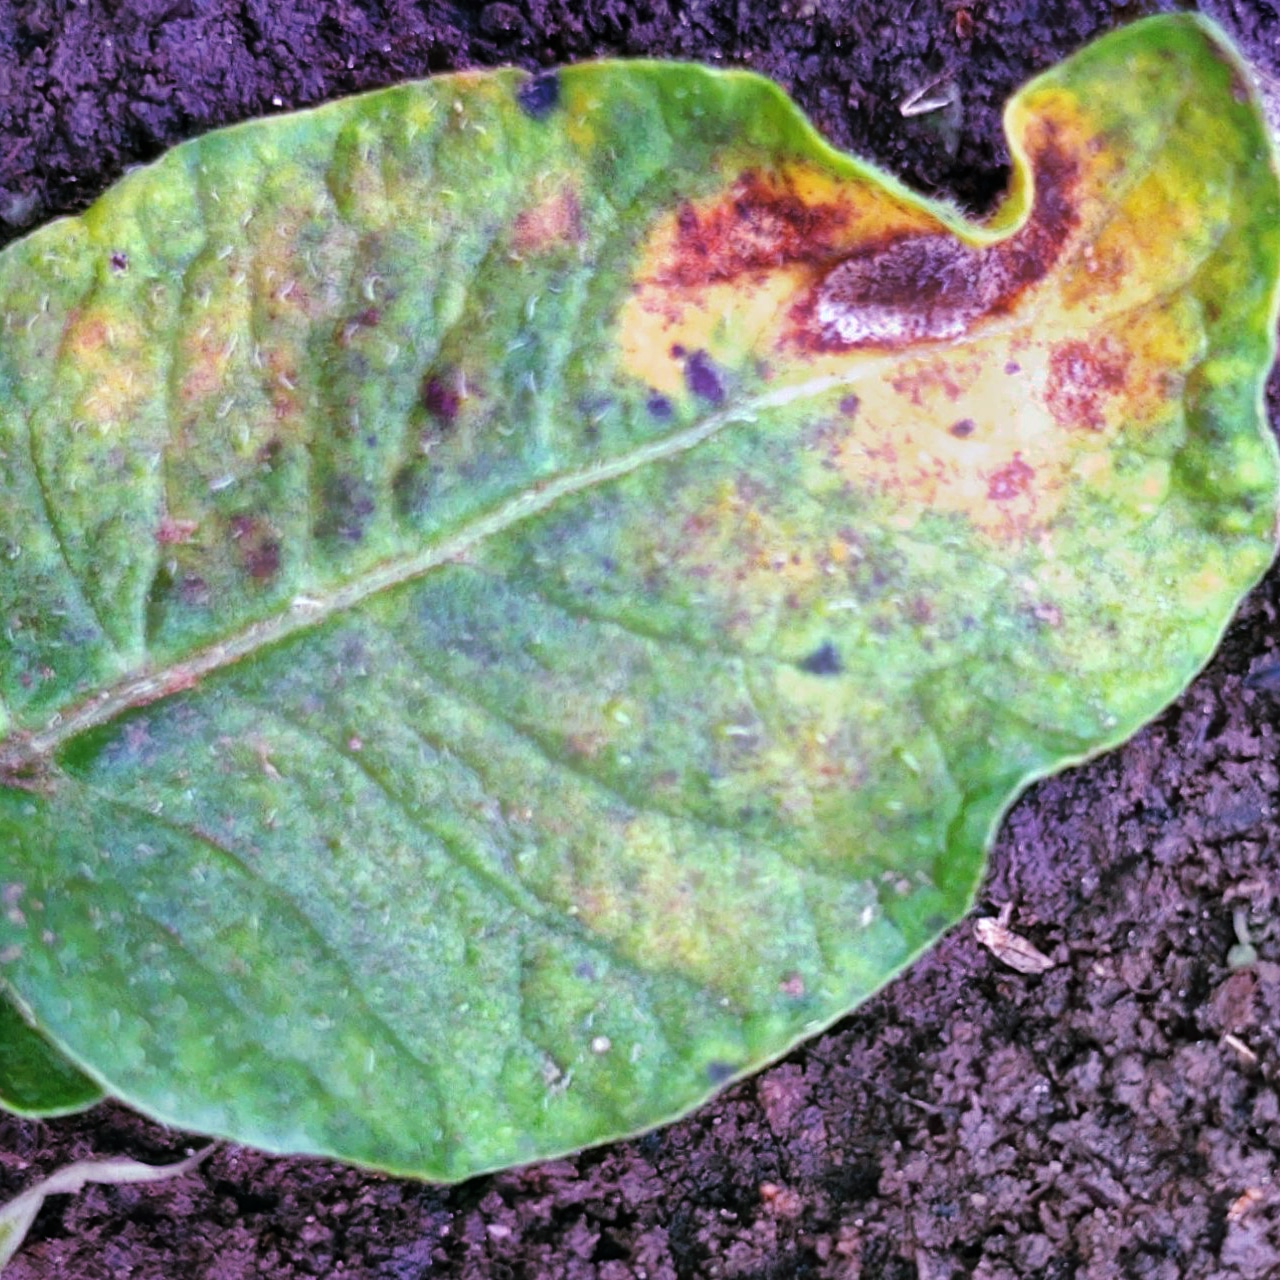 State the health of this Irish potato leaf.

late blight
